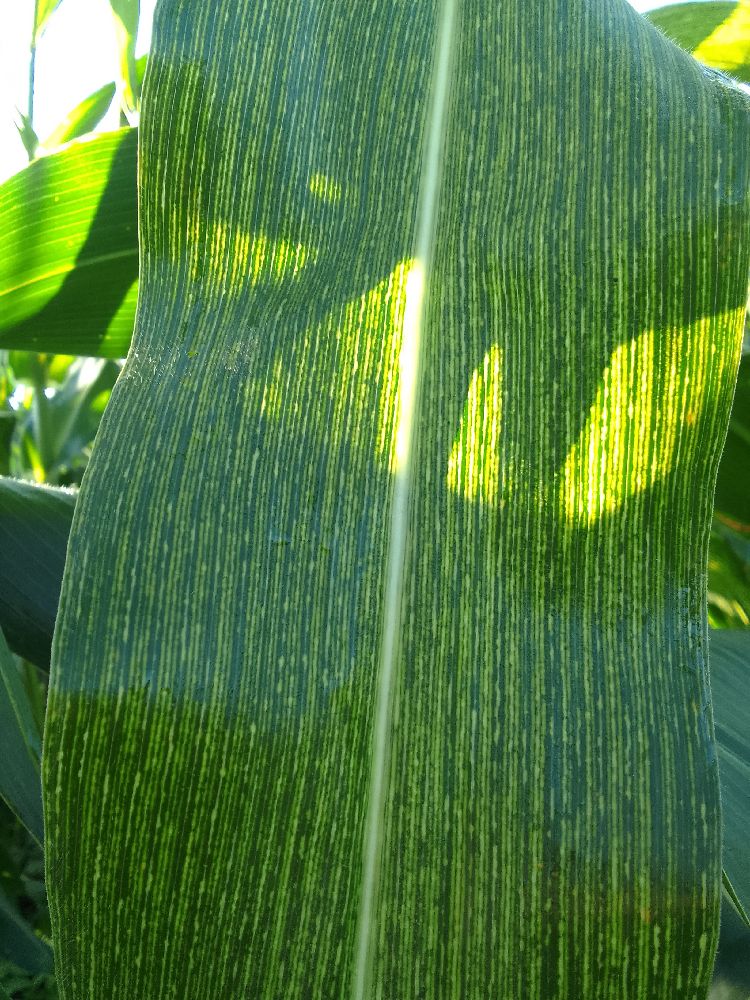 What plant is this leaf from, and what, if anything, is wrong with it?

maize, maize streak virus
